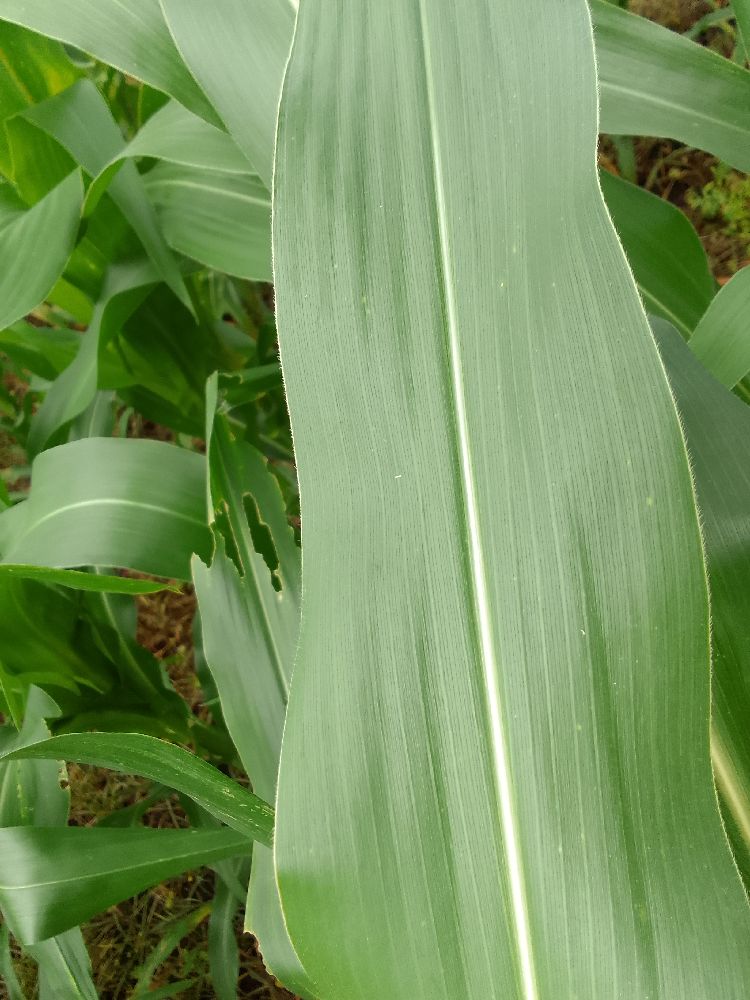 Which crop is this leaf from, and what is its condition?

maize, healthy
